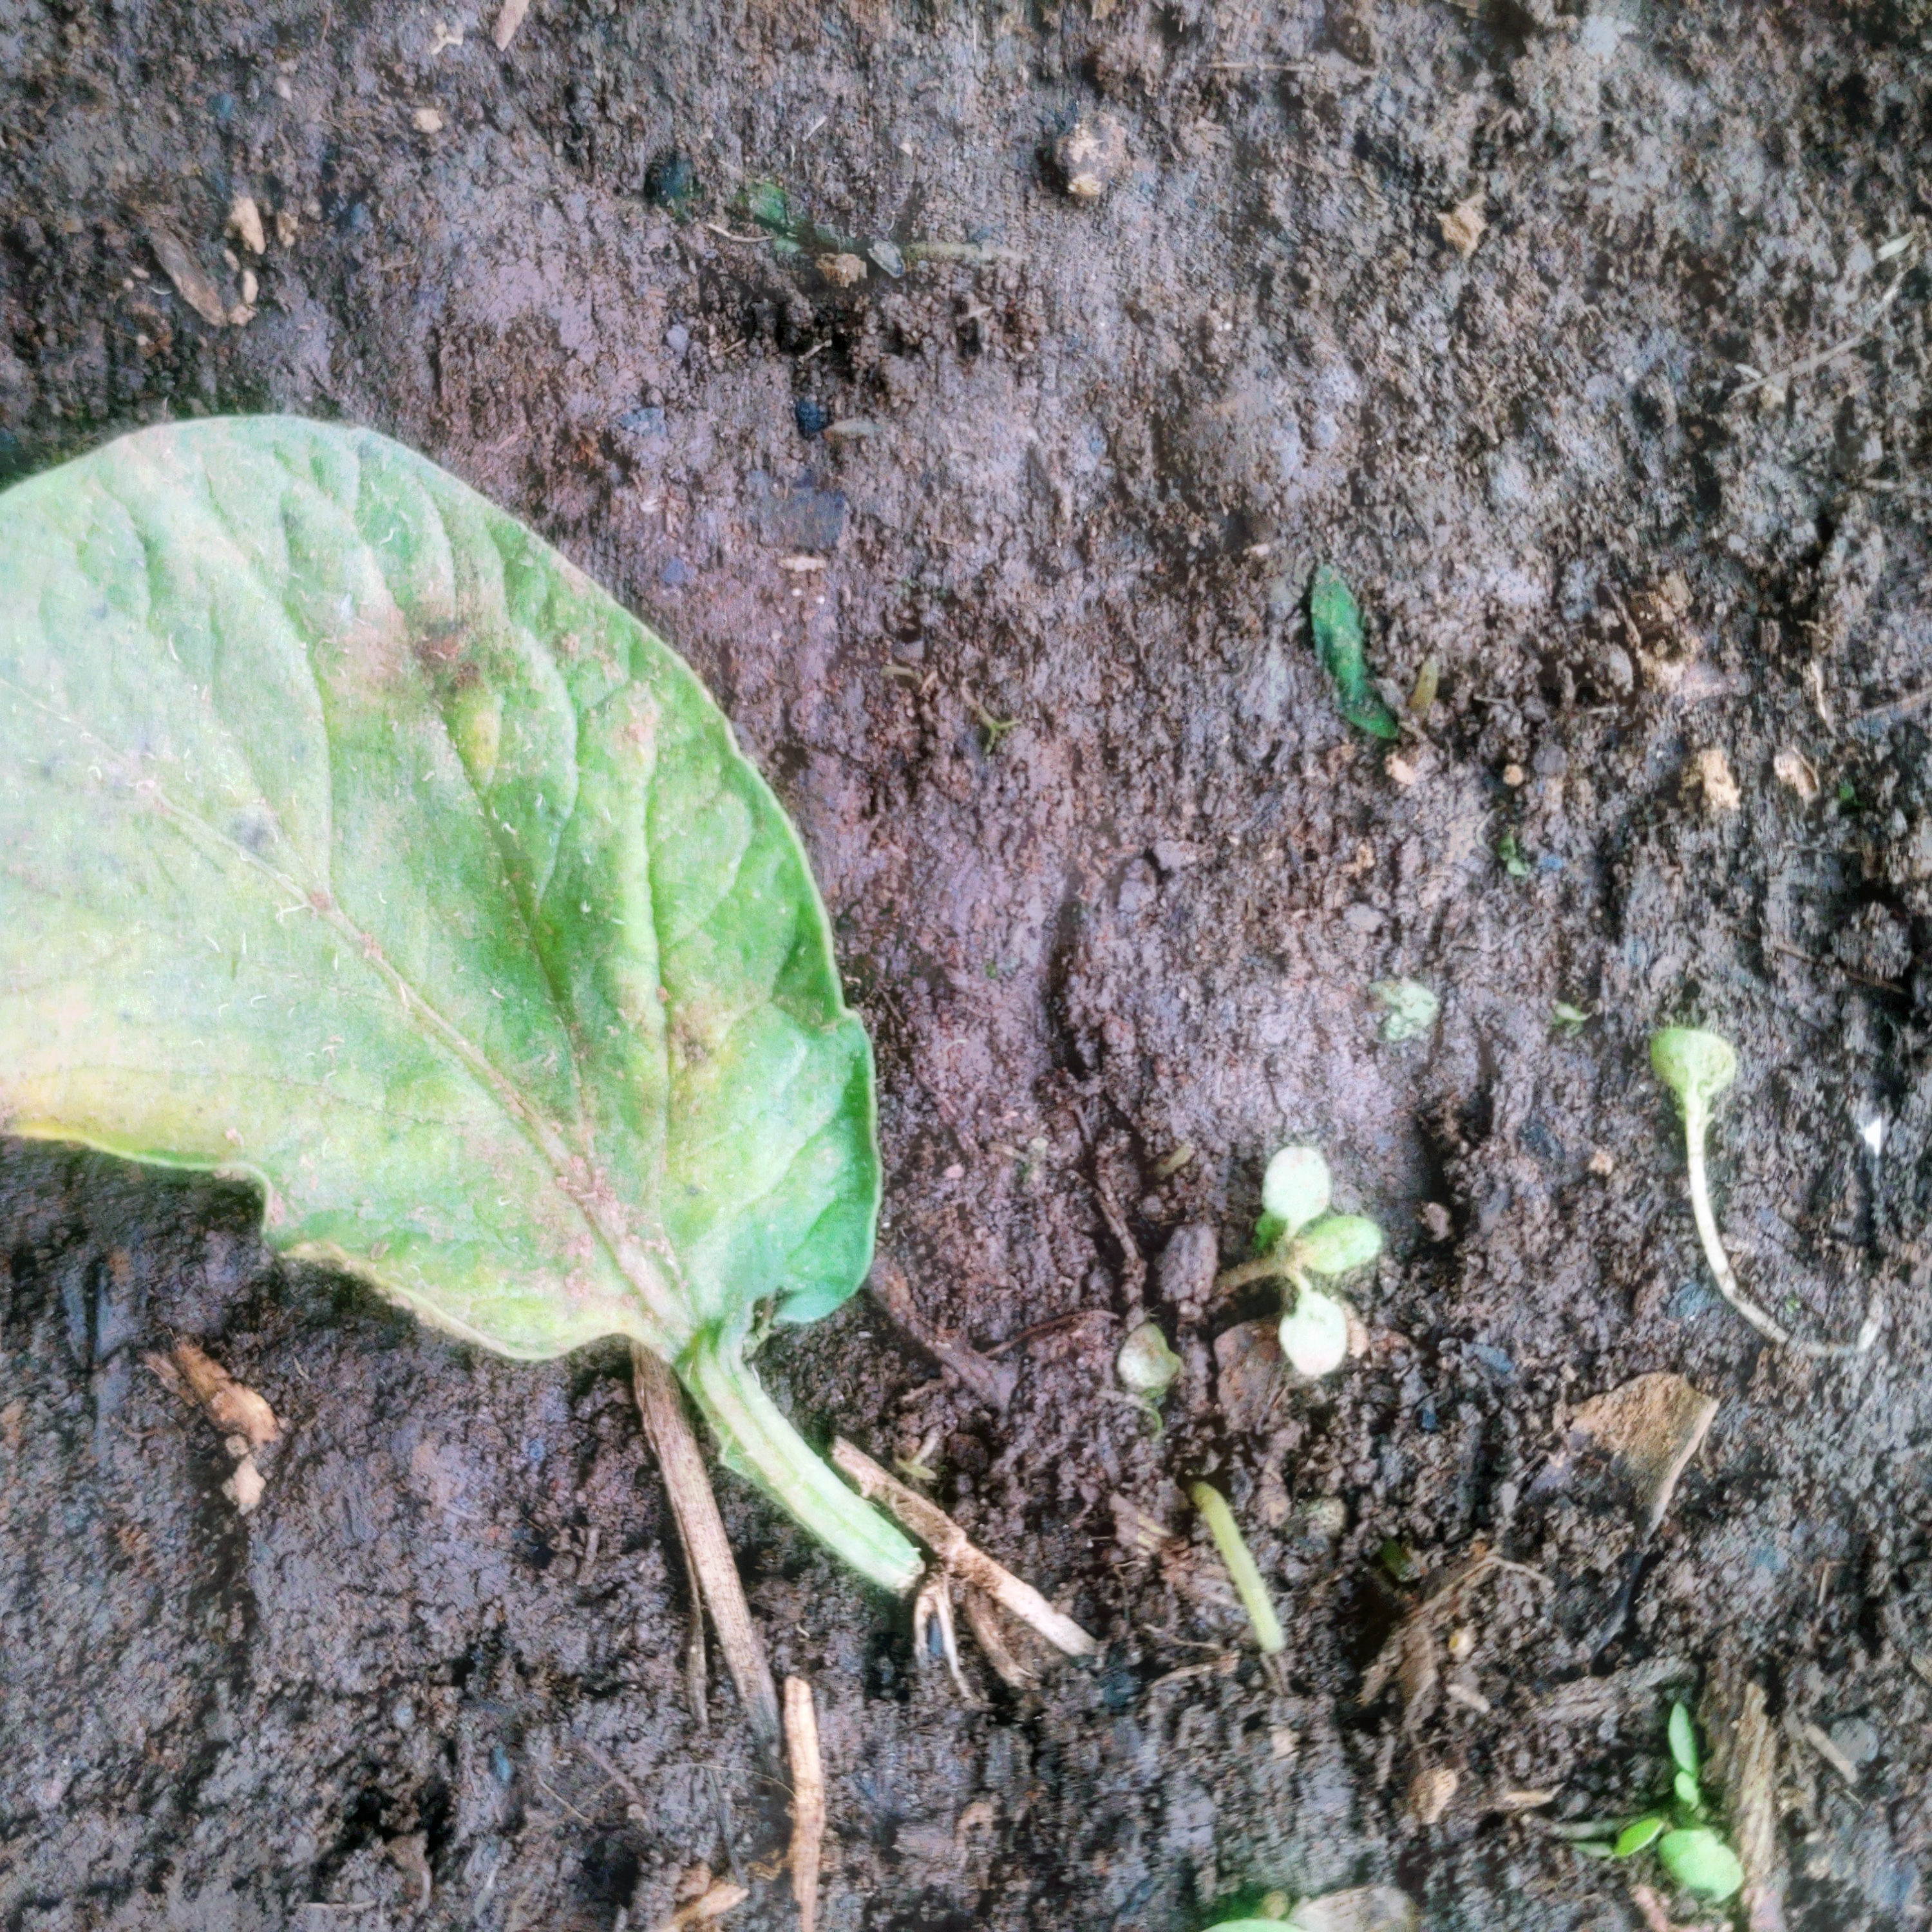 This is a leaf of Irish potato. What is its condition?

late blight
